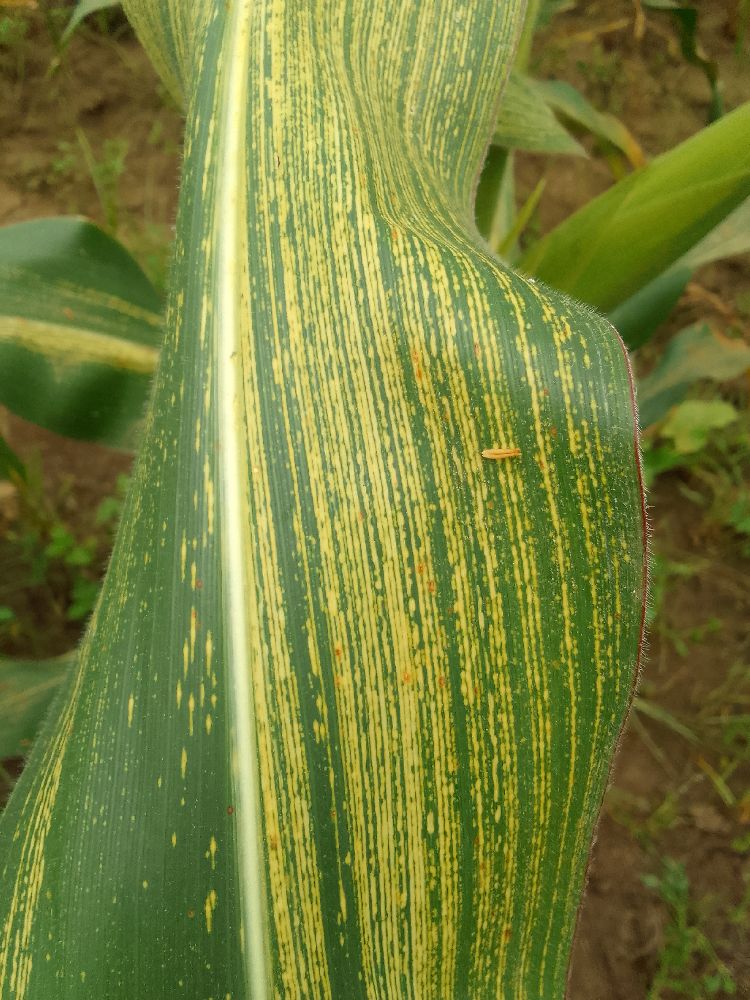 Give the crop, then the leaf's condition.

maize, maize streak virus
